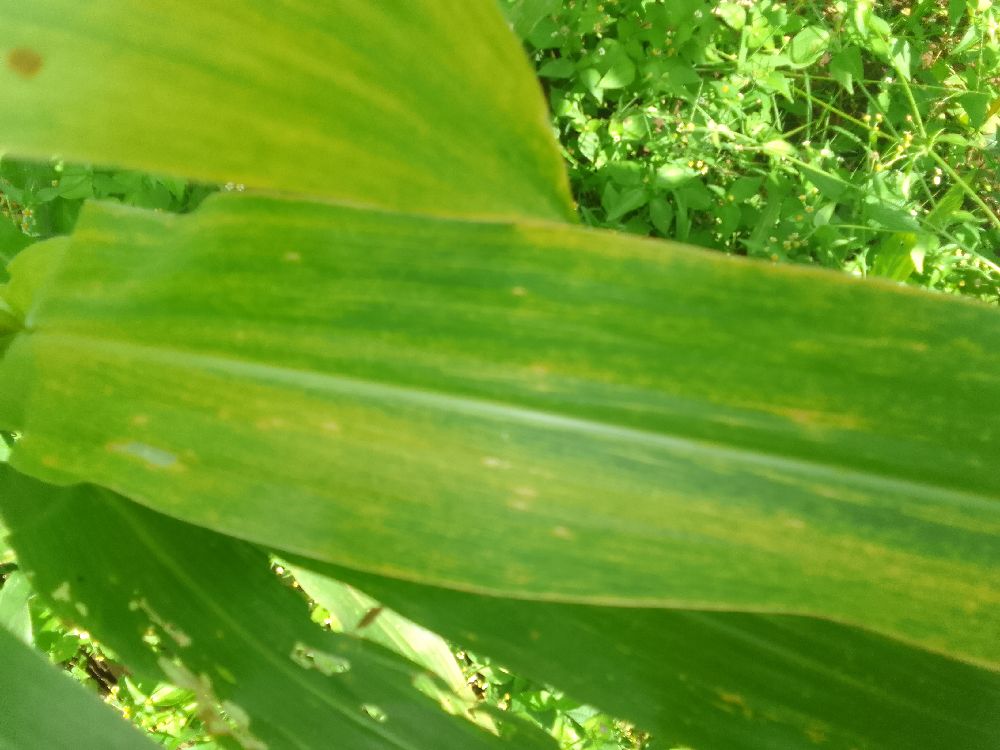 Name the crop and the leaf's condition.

maize, maize lethal necrosis
